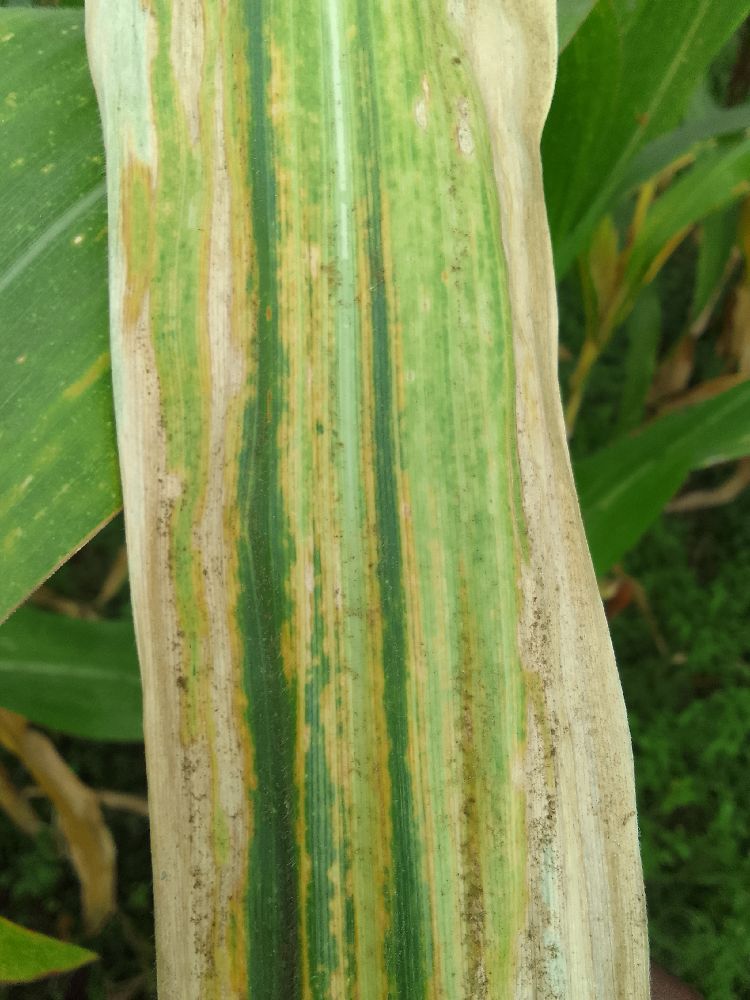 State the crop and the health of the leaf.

maize, maize lethal necrosis
